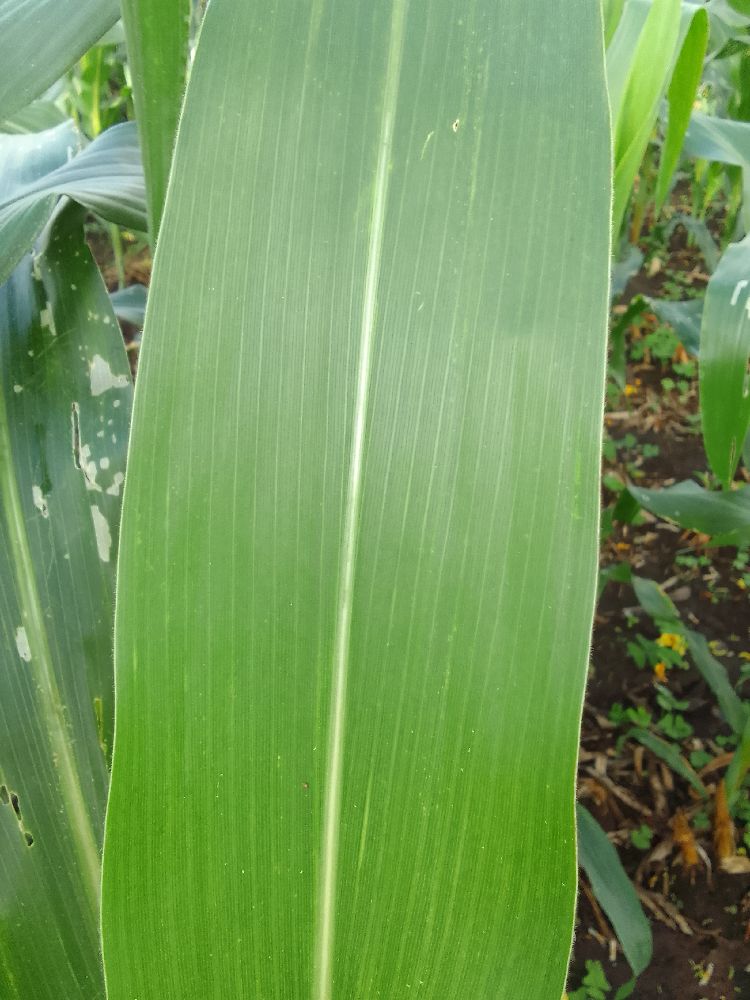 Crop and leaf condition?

maize, healthy
